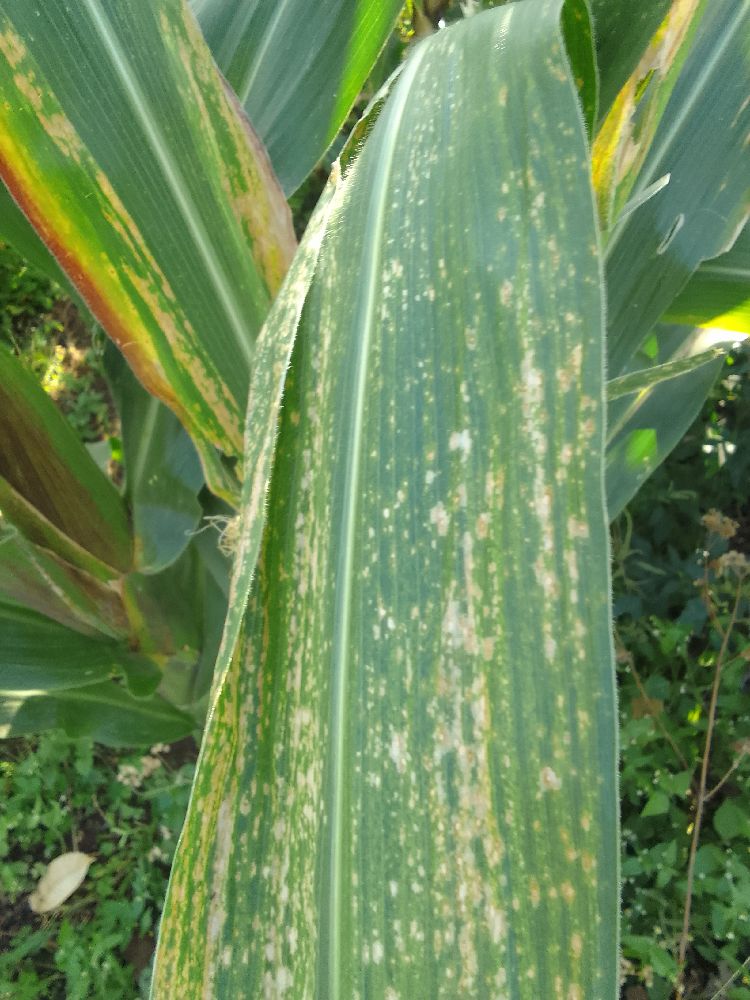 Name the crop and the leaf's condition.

maize, maize lethal necrosis
